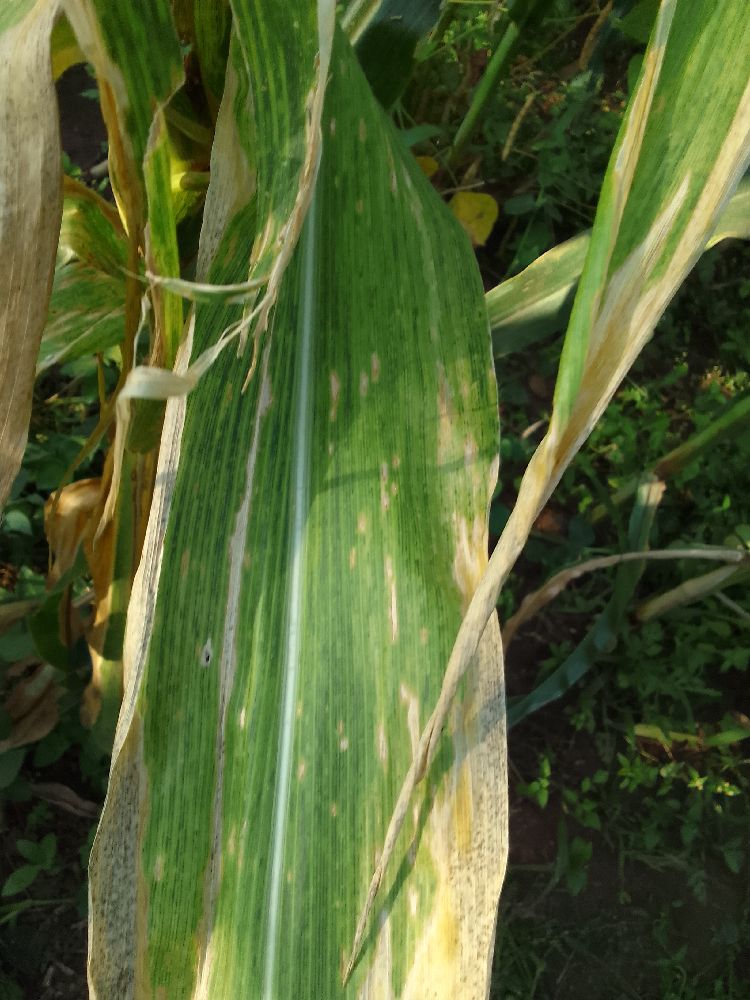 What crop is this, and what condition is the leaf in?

maize, maize lethal necrosis
